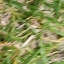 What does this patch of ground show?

grass
